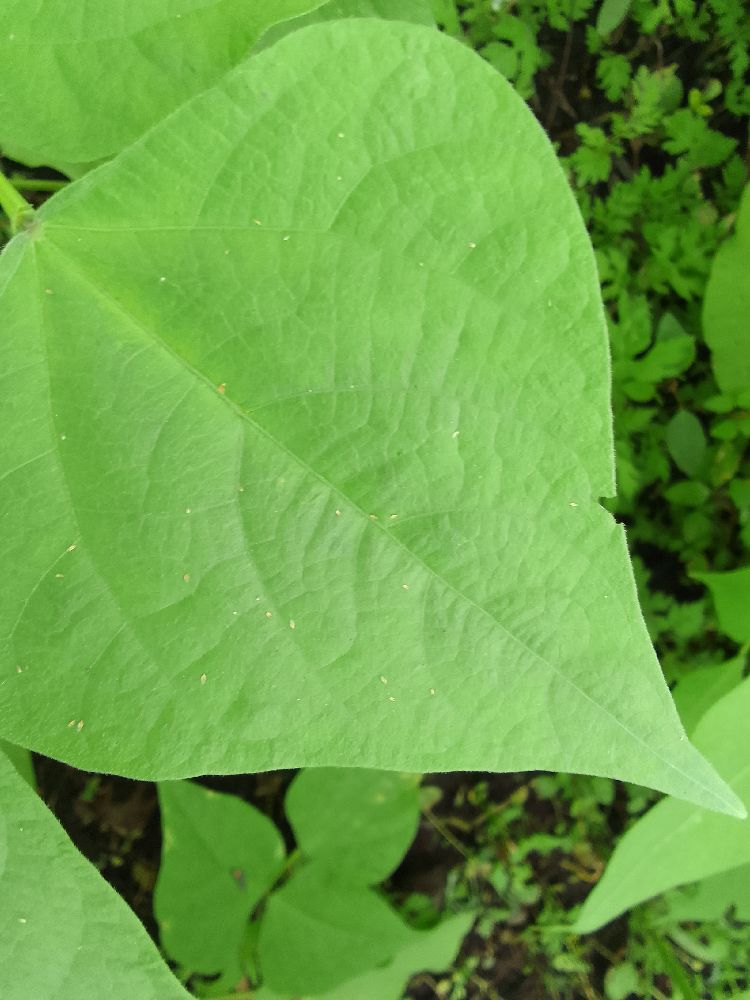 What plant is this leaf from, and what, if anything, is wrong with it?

common bean, healthy
